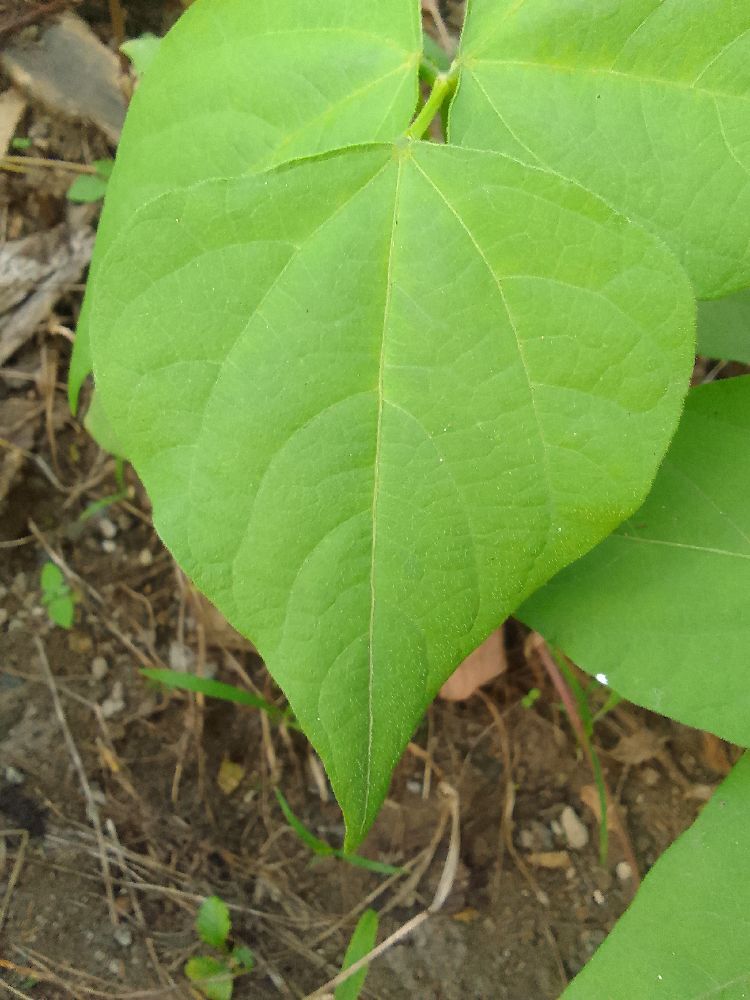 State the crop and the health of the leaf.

common bean, healthy
